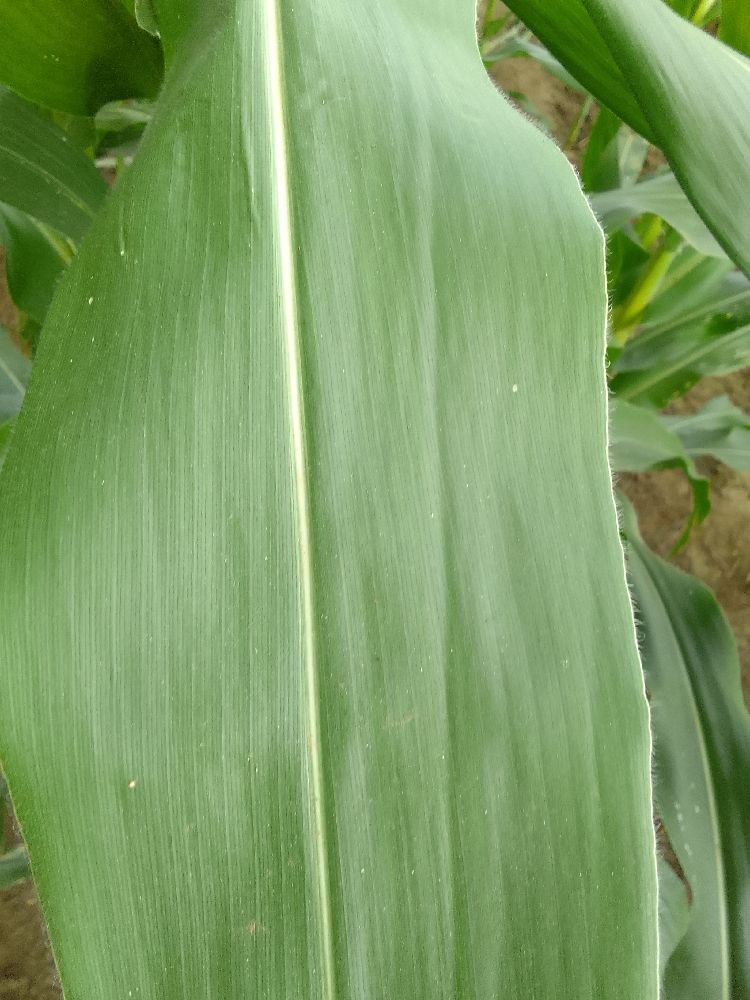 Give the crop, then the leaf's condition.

maize, healthy
